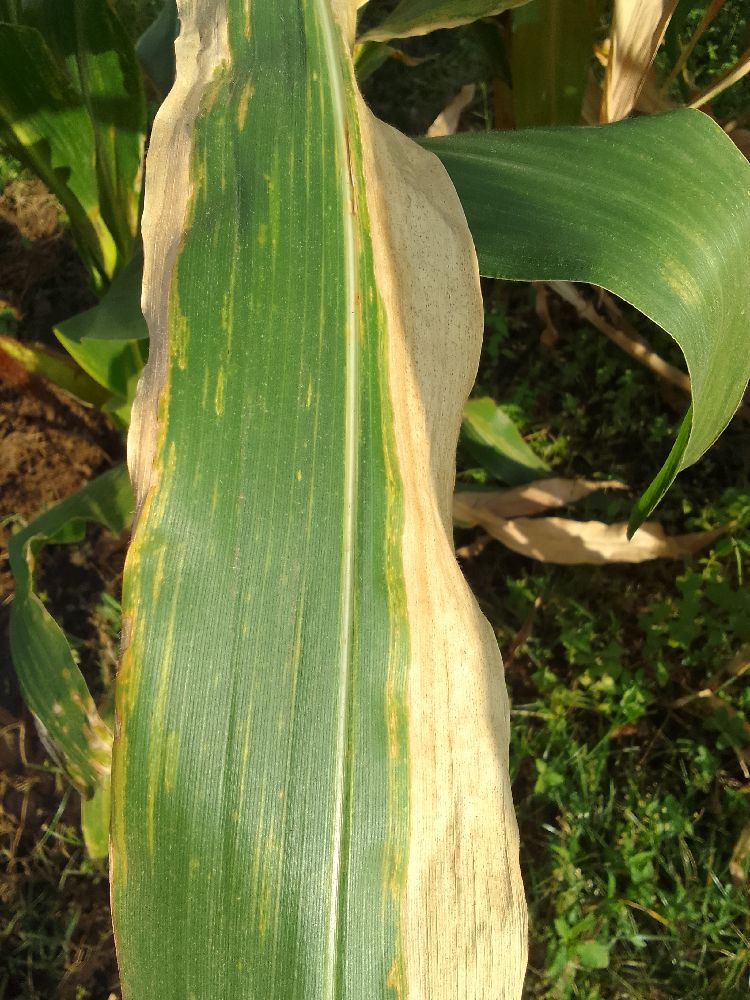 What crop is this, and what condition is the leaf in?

maize, maize lethal necrosis
